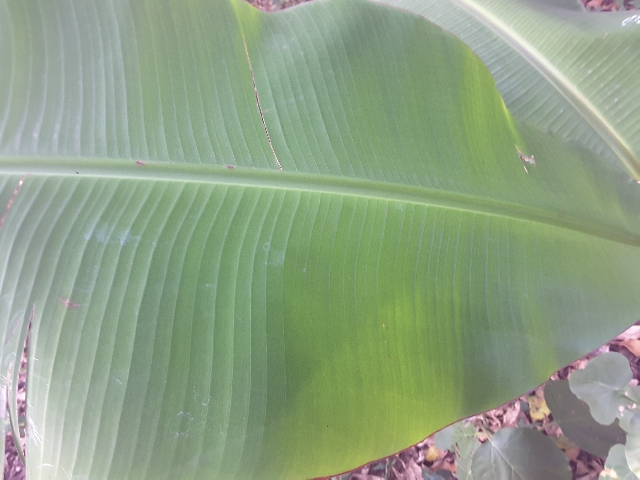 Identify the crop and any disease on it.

banana, healthy
